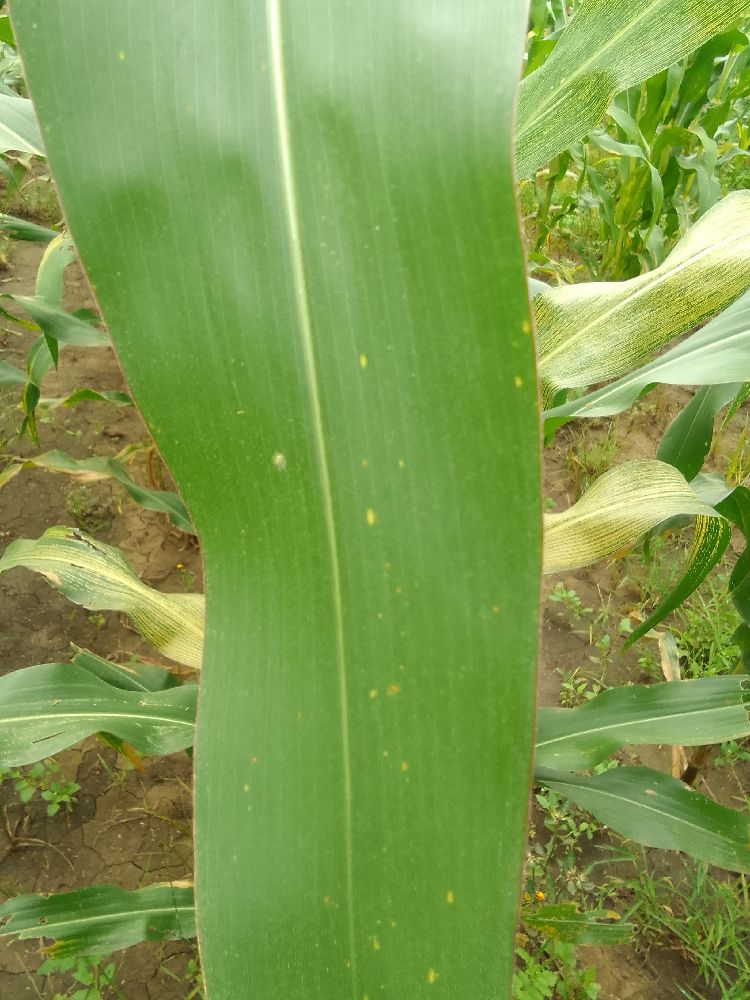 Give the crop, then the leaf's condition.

maize, healthy
